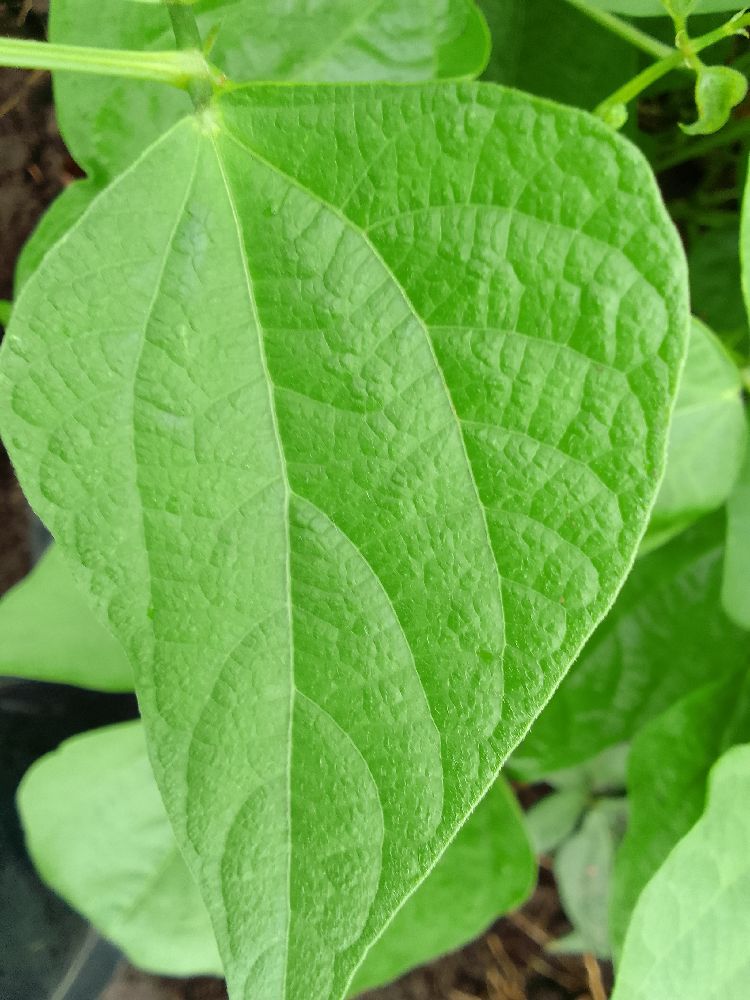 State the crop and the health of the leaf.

common bean, healthy
